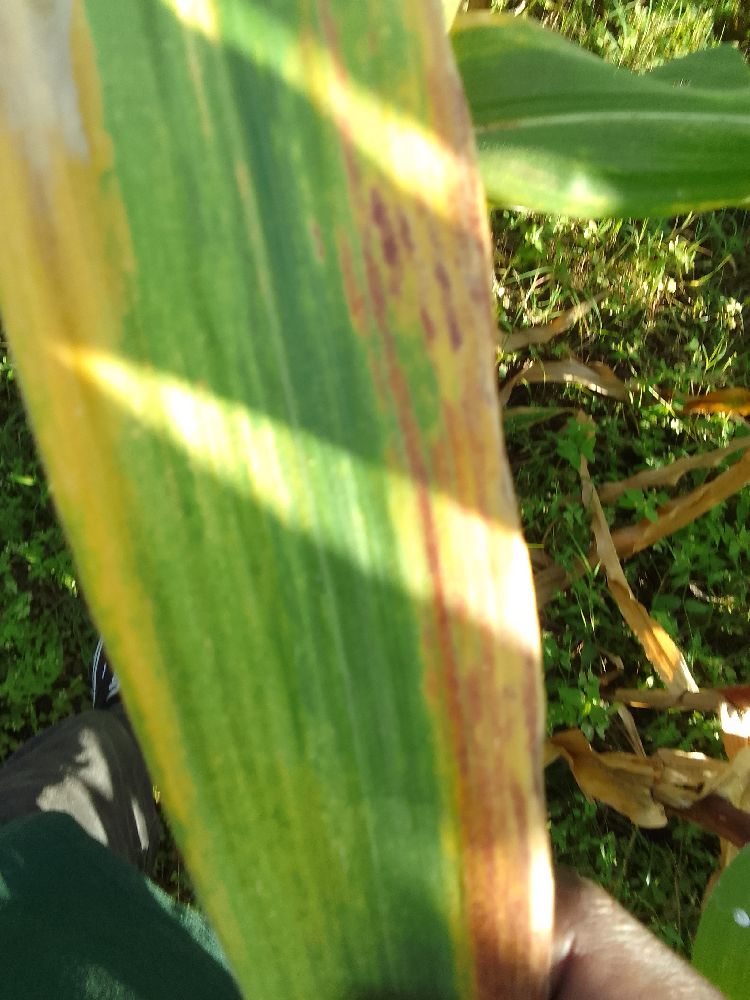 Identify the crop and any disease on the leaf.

maize, maize lethal necrosis
